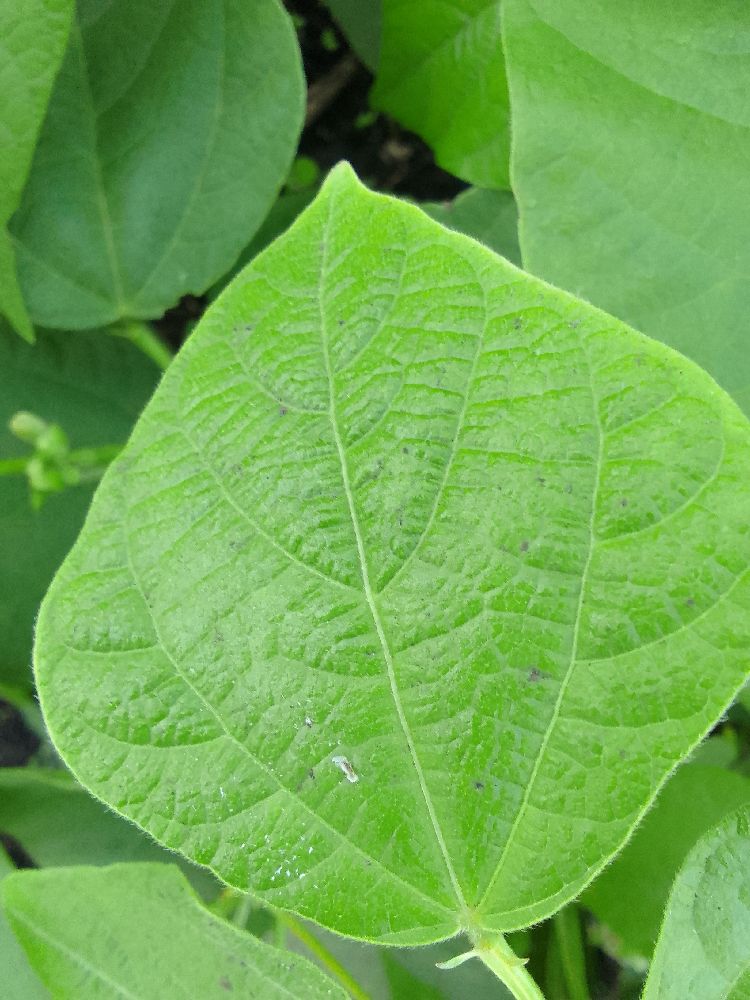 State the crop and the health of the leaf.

common bean, healthy
